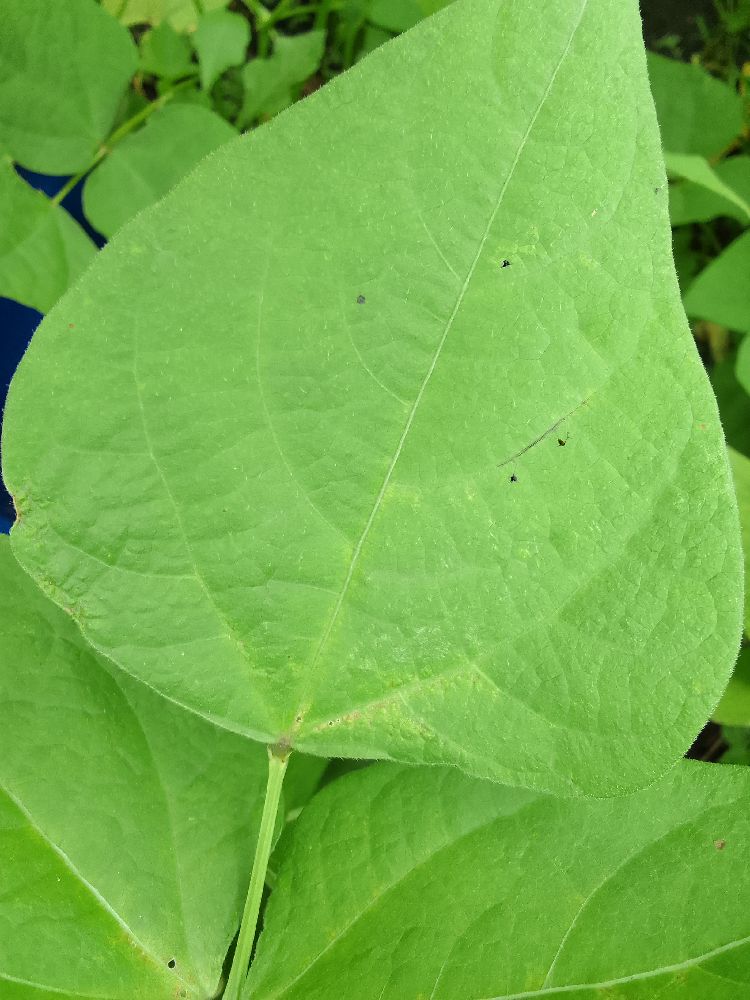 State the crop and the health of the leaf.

common bean, healthy
